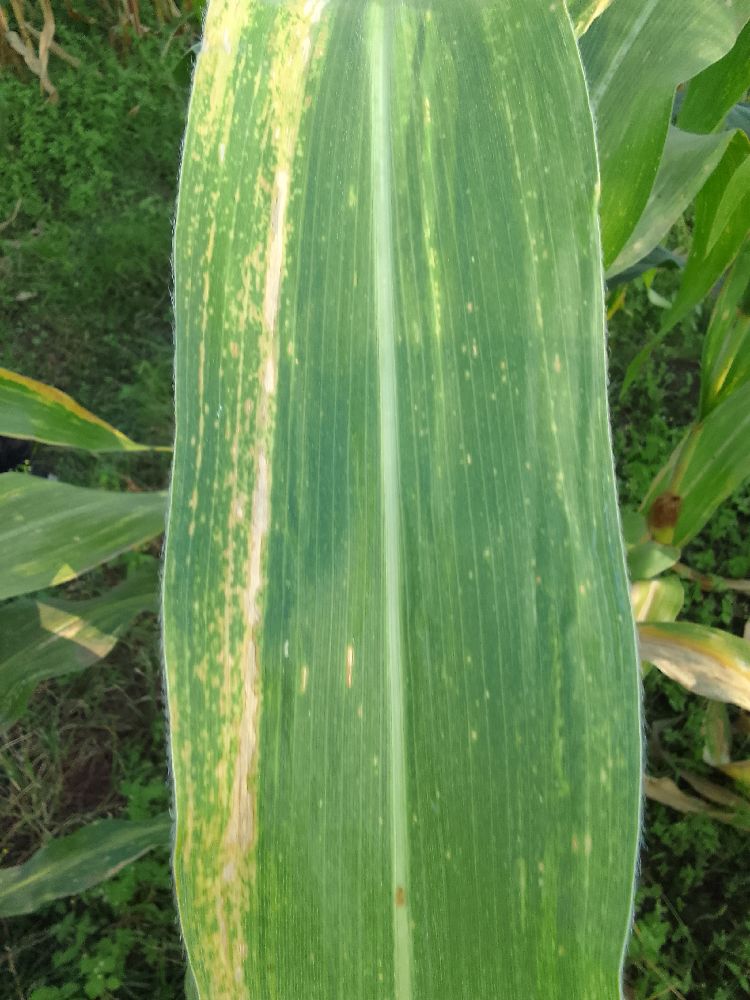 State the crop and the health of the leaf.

maize, maize lethal necrosis
